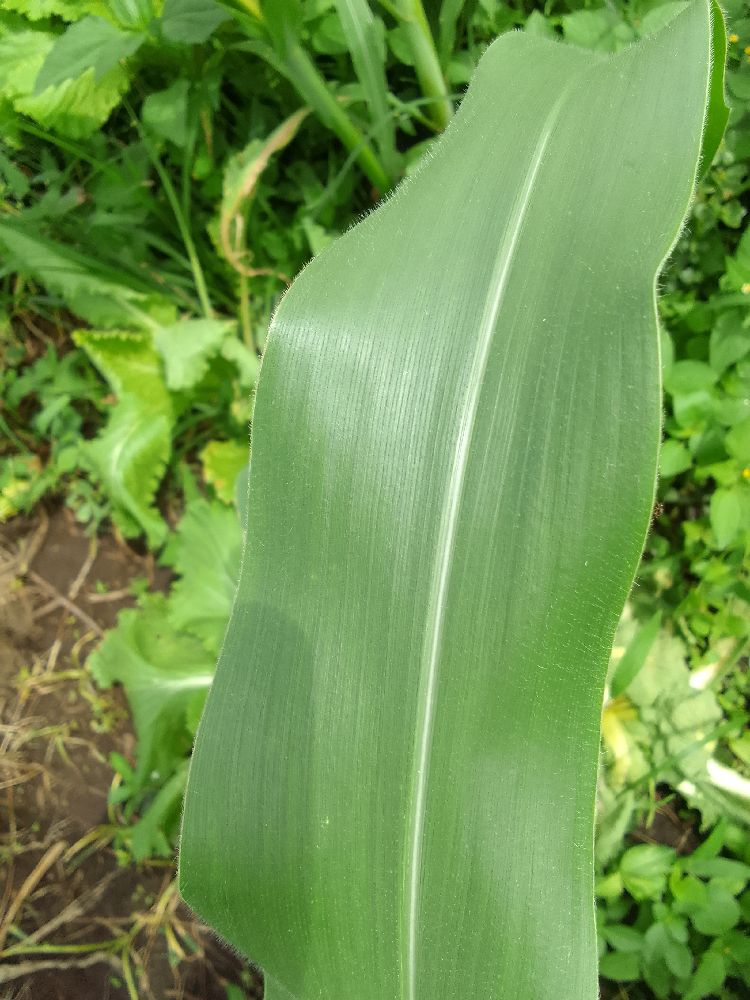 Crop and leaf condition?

maize, healthy
